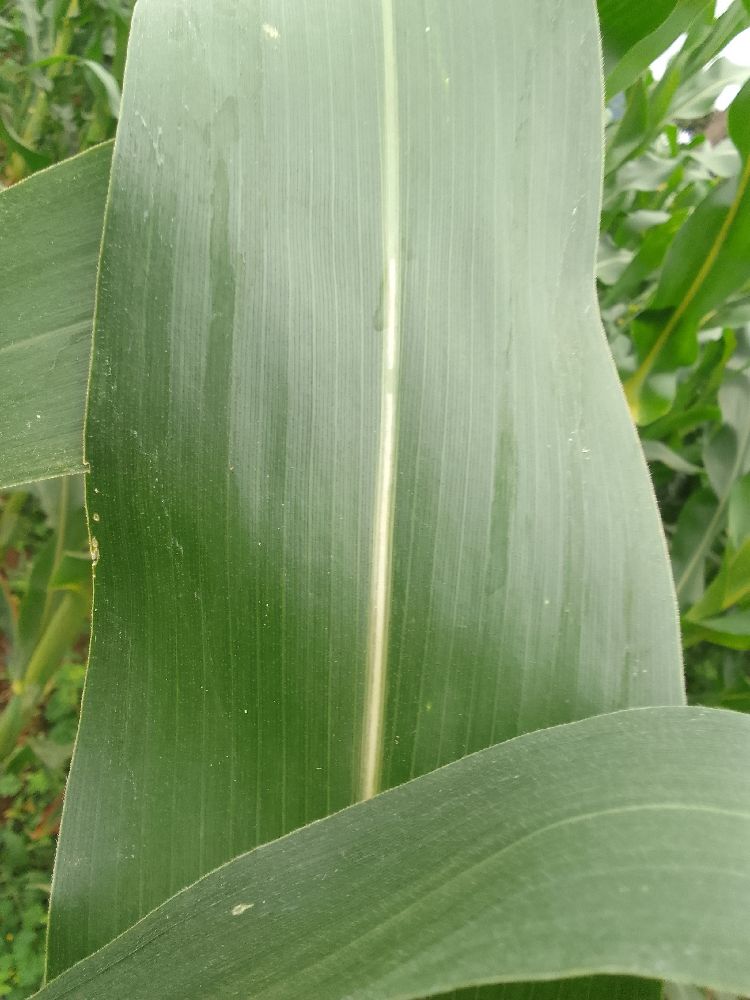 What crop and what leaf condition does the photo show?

maize, healthy
